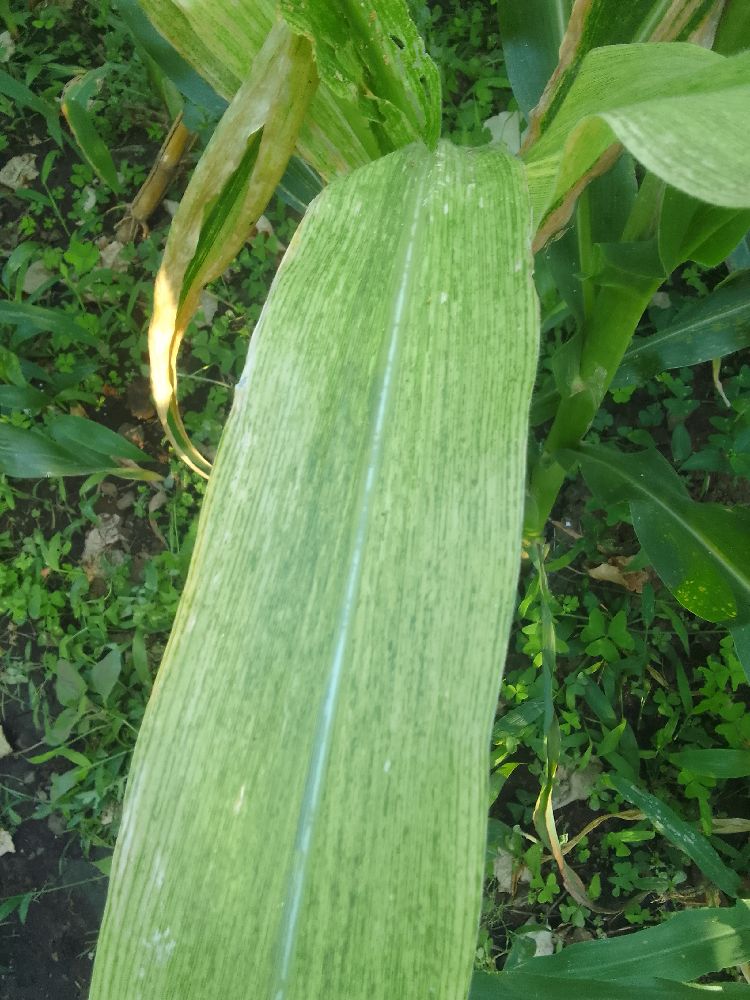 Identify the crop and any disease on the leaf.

maize, maize lethal necrosis
